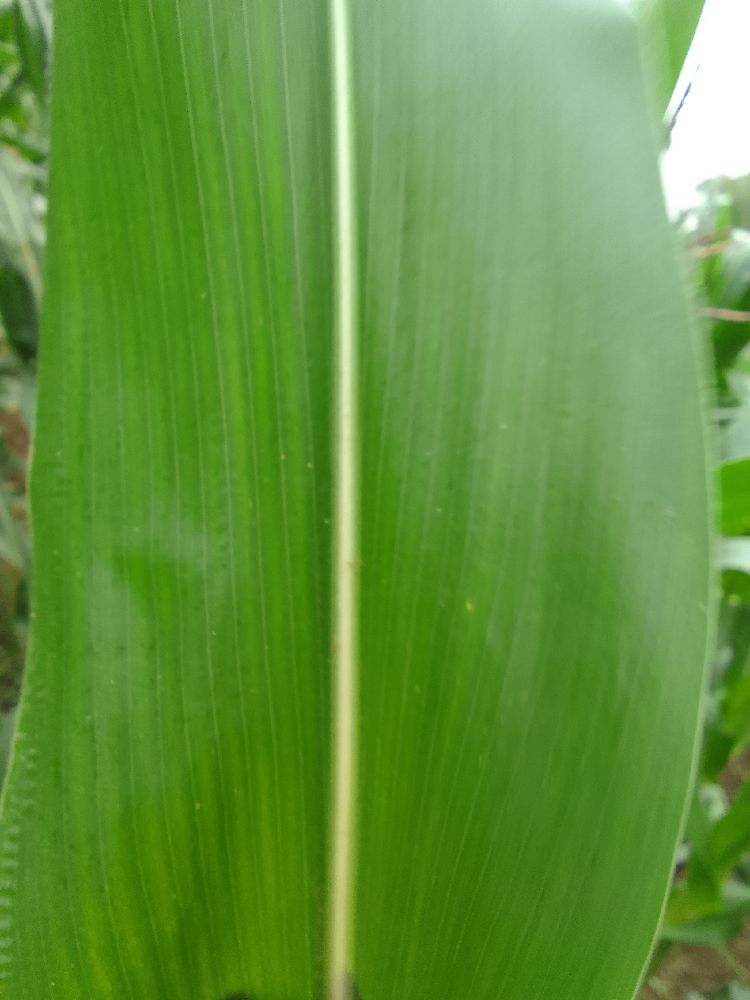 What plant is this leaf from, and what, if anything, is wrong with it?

maize, healthy
